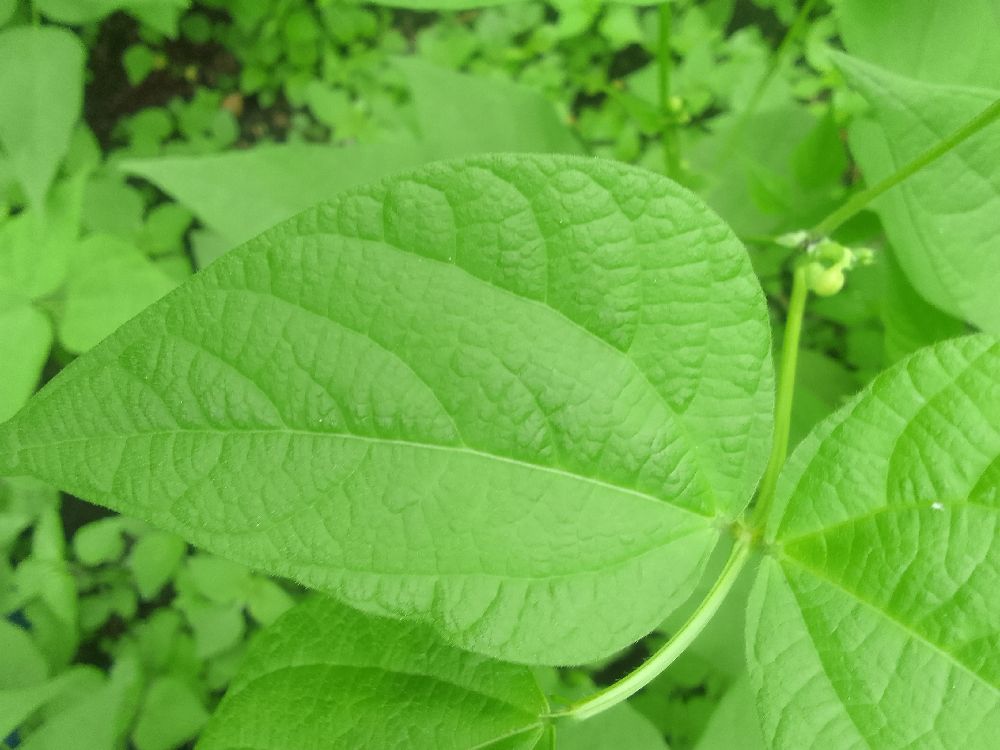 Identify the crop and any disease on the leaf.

common bean, healthy
